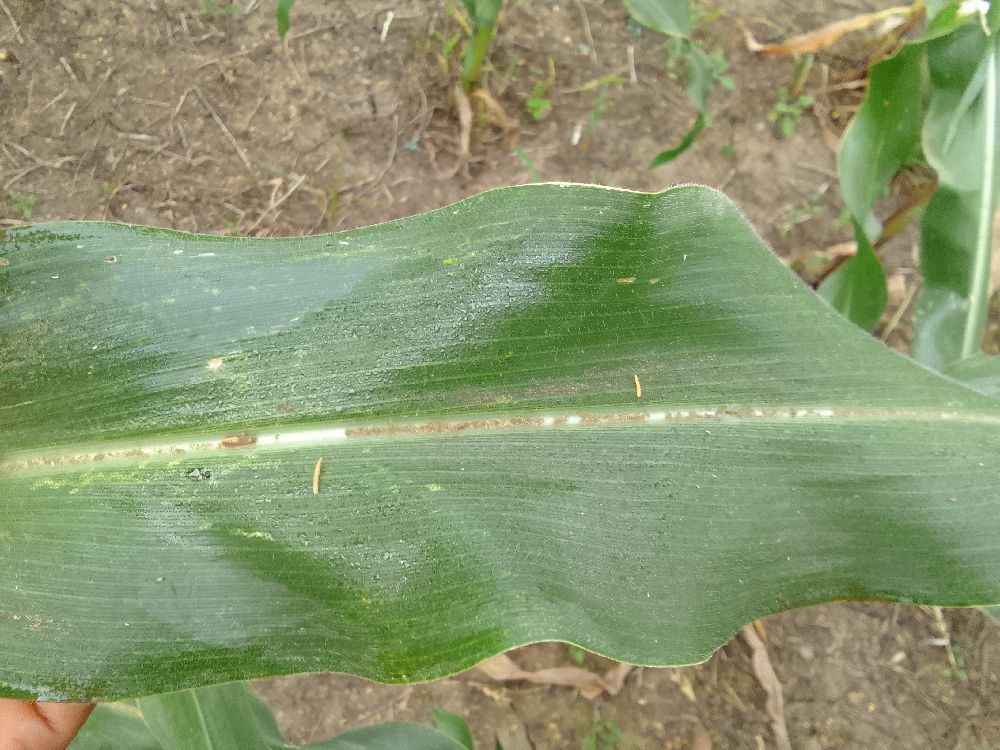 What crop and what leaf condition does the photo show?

maize, healthy
